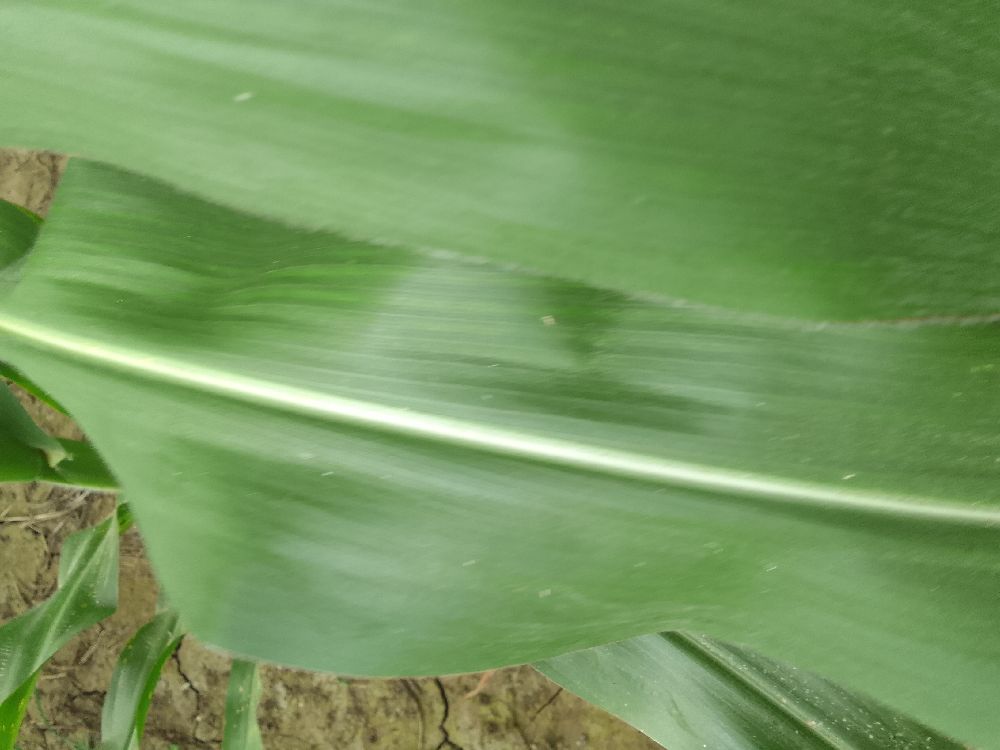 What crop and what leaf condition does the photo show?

maize, healthy
